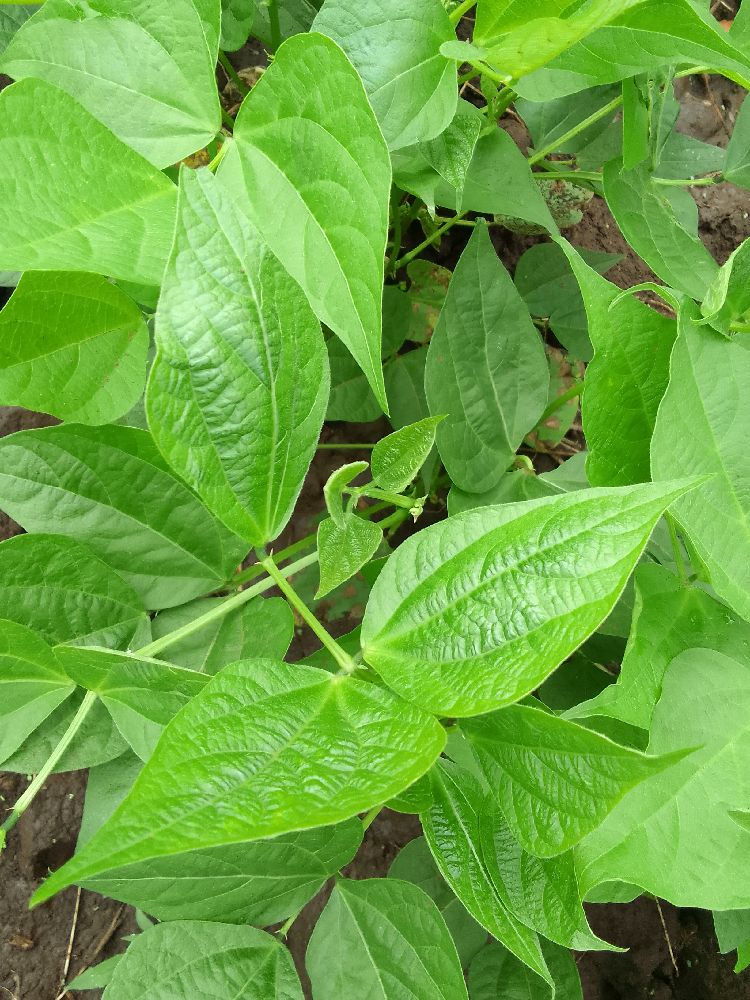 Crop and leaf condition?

common bean, healthy
